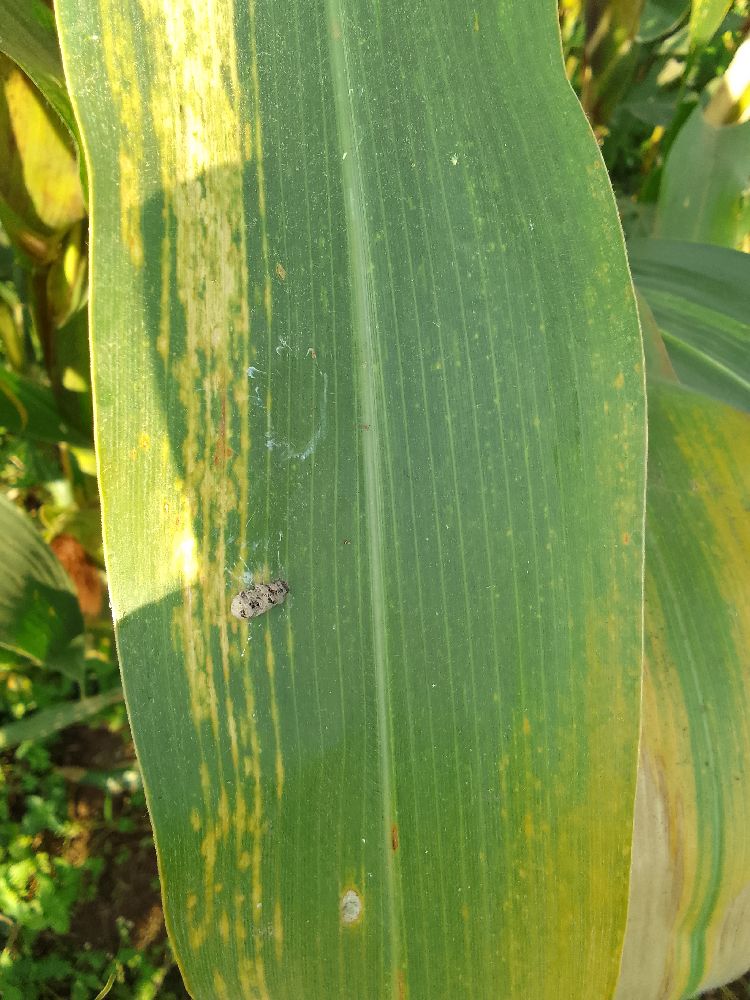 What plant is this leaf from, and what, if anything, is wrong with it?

maize, maize lethal necrosis
